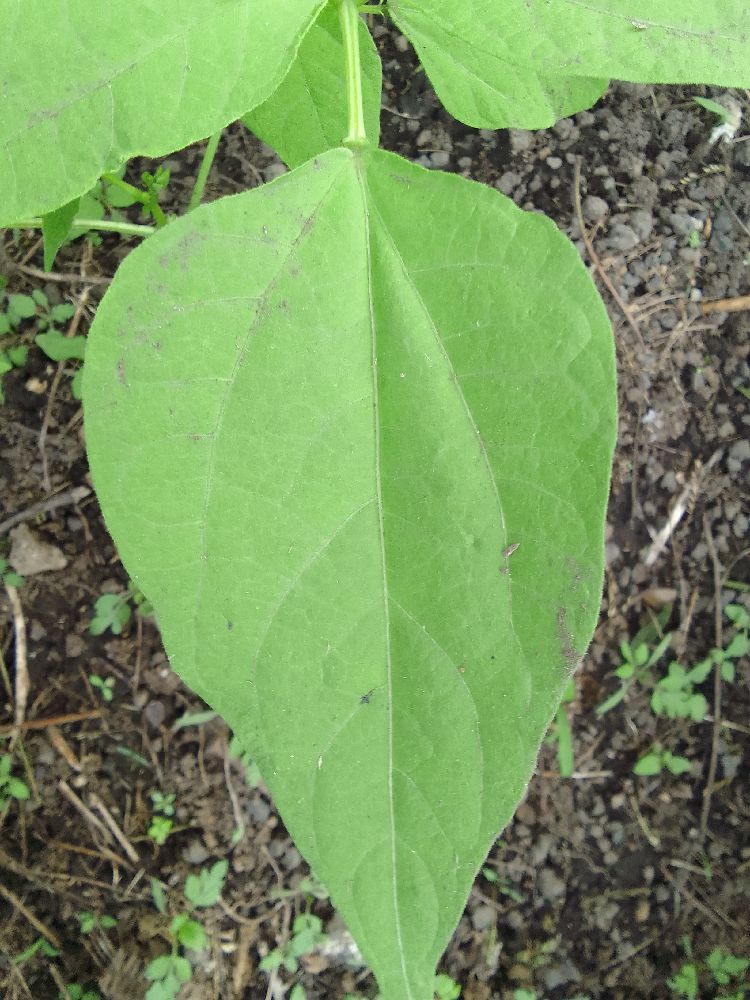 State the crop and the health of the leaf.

common bean, healthy
